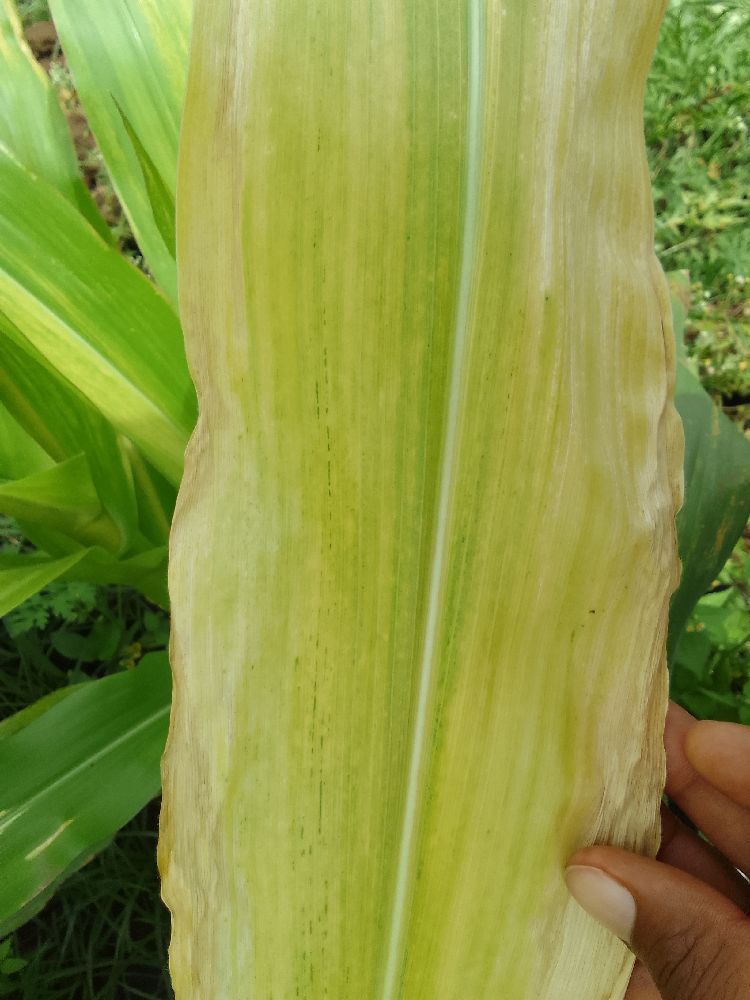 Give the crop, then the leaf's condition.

maize, maize lethal necrosis
